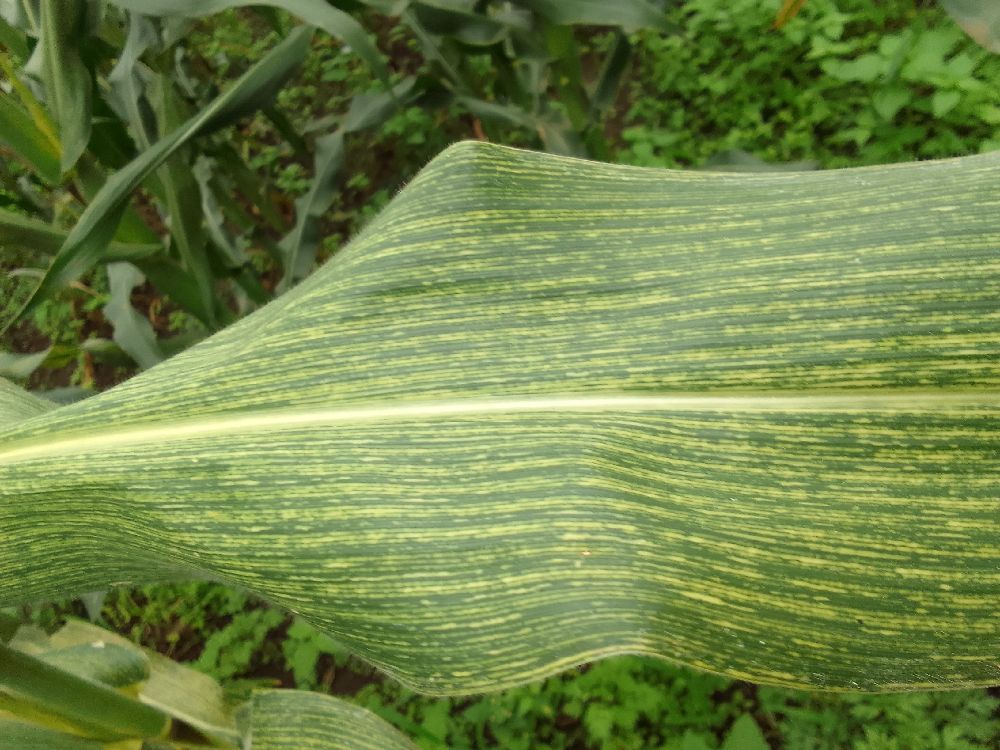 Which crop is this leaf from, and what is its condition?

maize, maize streak virus
